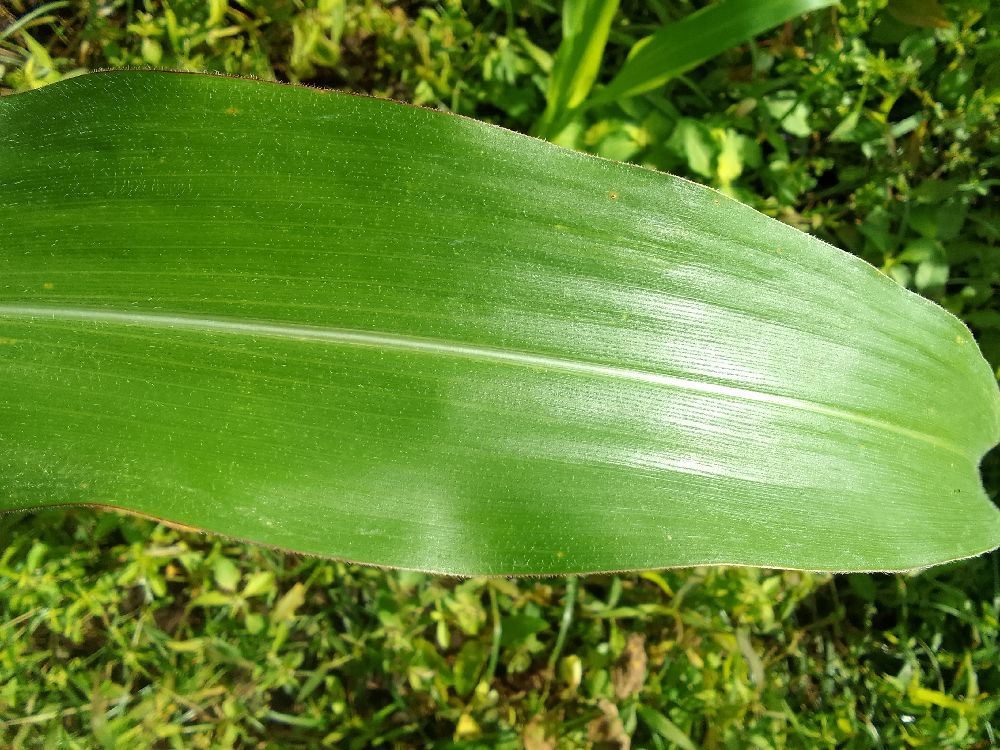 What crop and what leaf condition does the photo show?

maize, healthy
